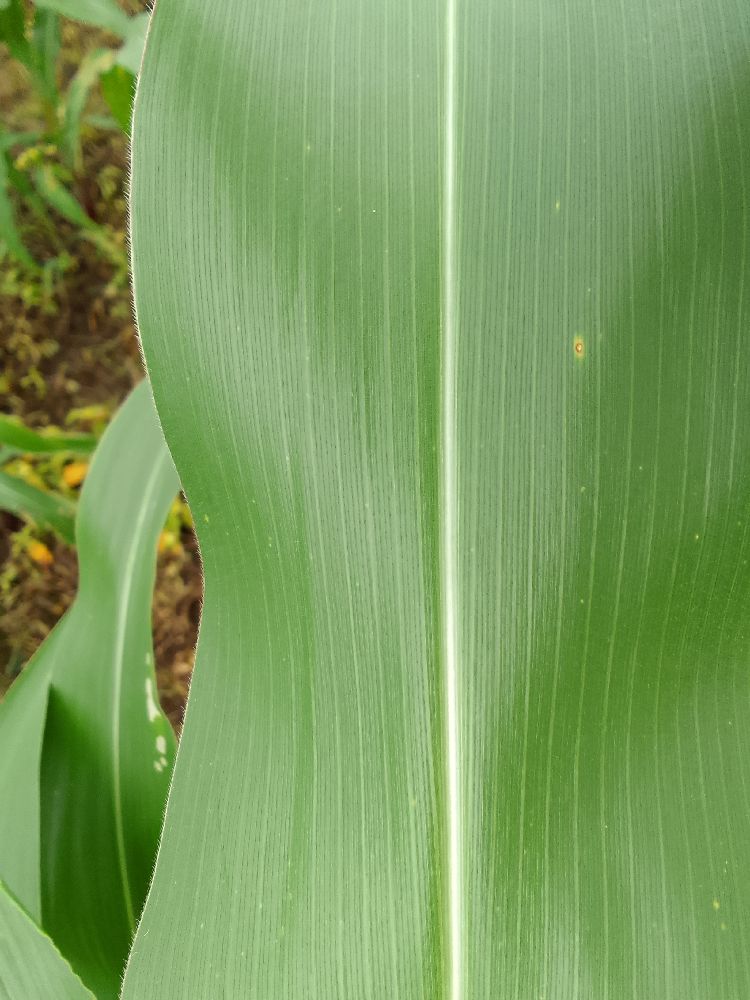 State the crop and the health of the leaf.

maize, healthy
